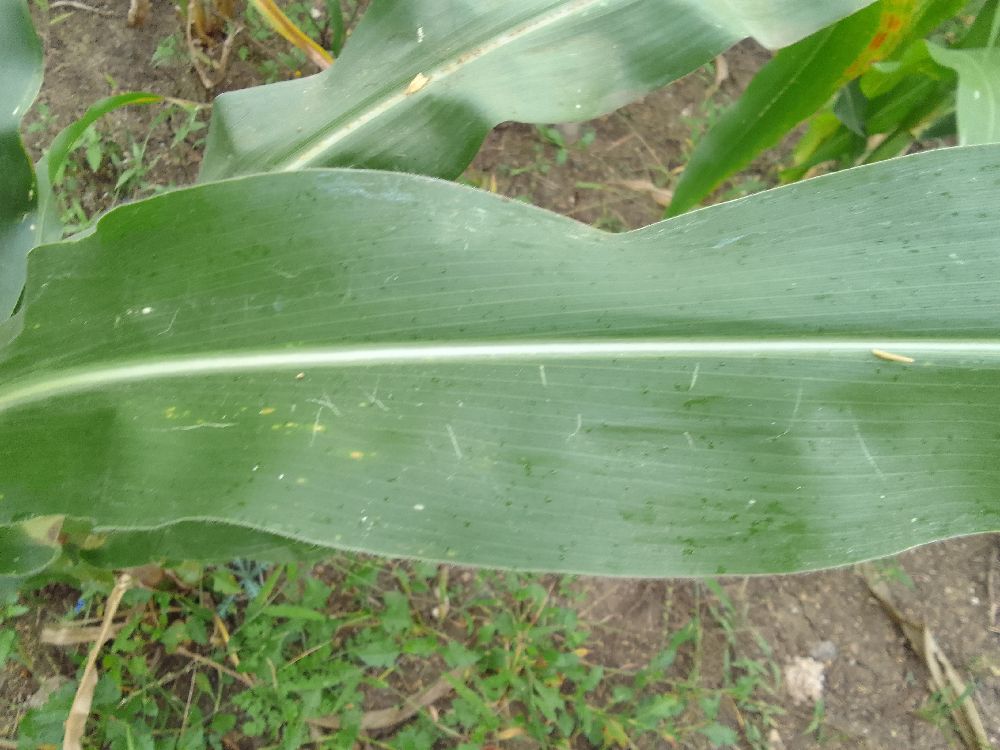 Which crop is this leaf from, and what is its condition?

maize, healthy
